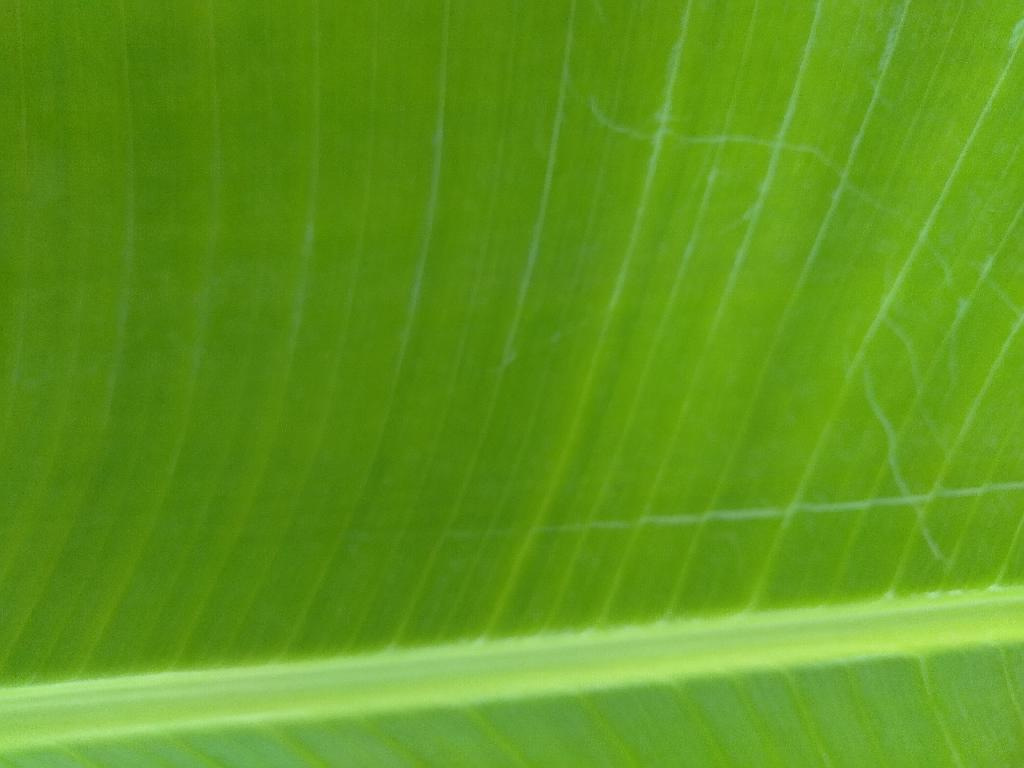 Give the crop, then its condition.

banana, healthy
